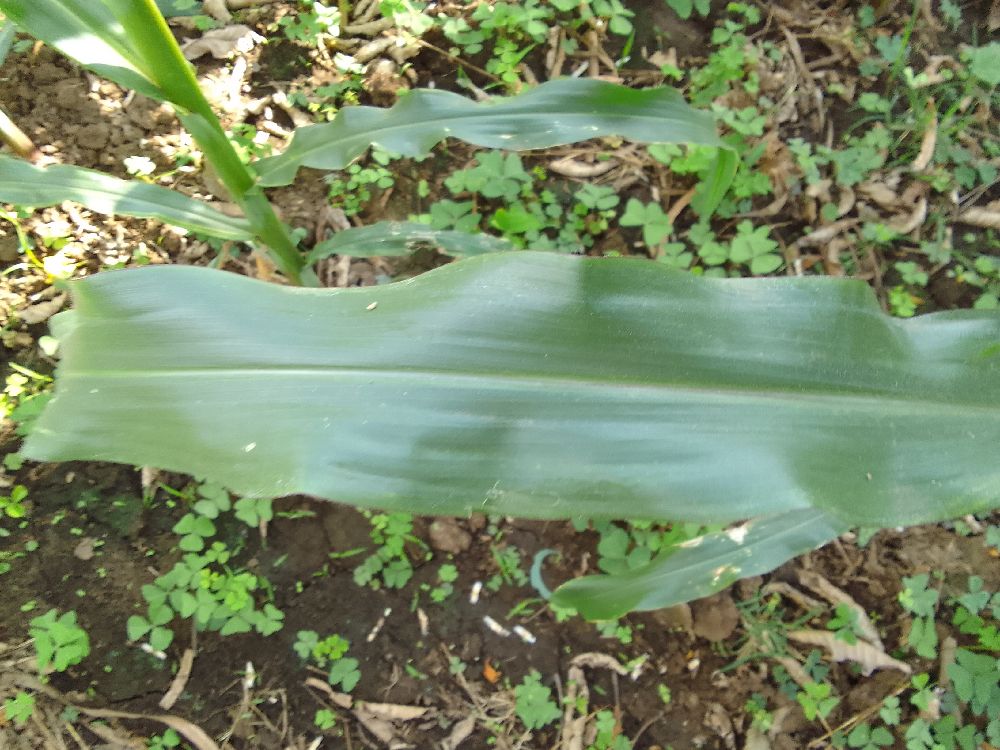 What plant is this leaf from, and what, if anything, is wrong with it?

maize, healthy
